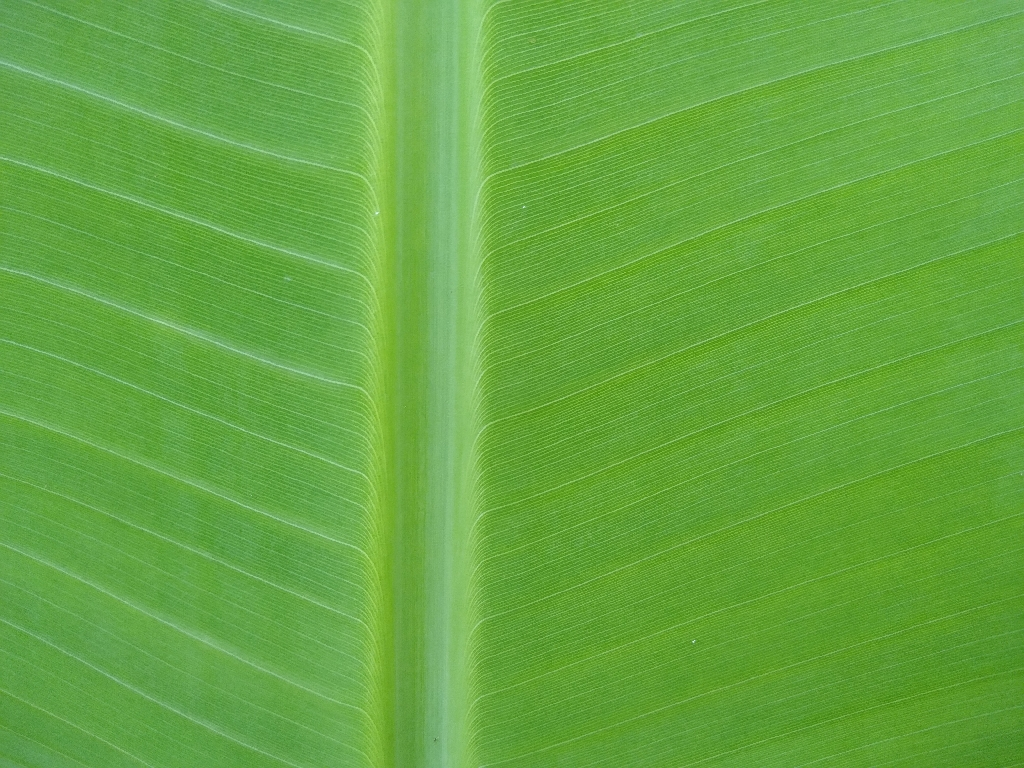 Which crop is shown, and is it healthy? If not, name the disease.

banana, healthy
